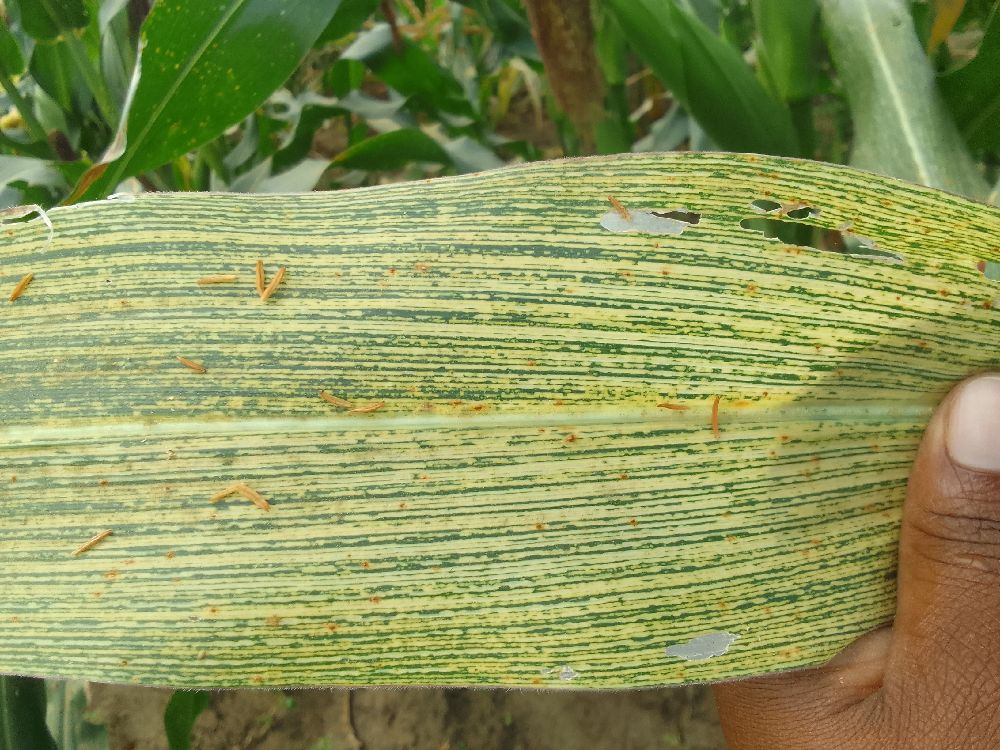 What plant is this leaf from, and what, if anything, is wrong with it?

maize, maize streak virus
